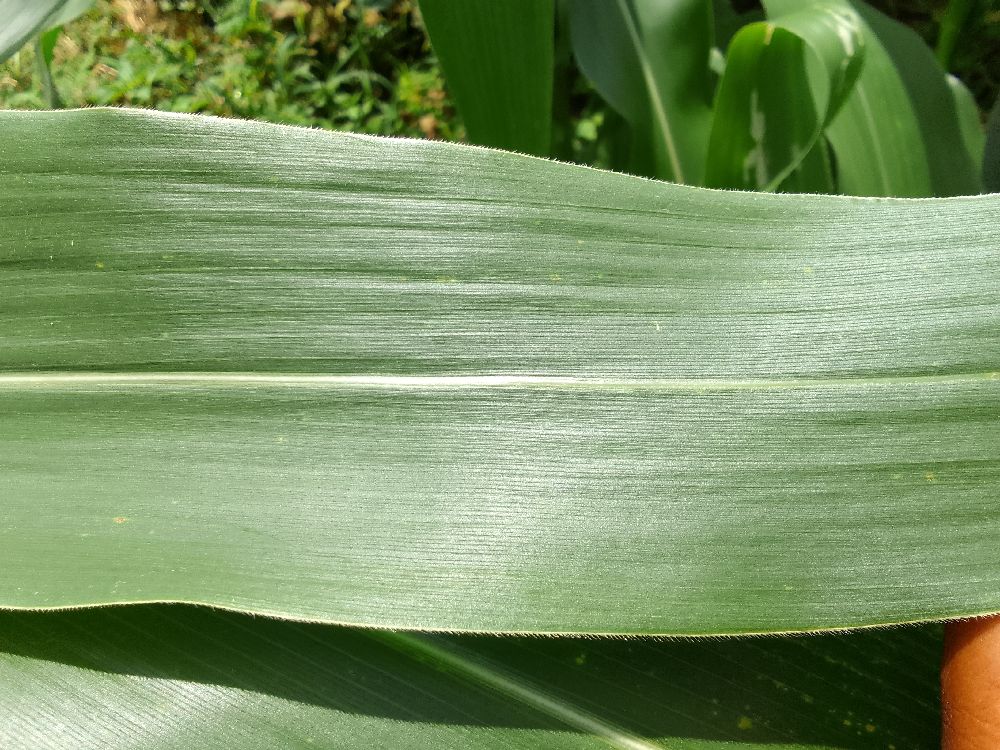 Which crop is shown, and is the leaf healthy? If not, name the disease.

maize, healthy
